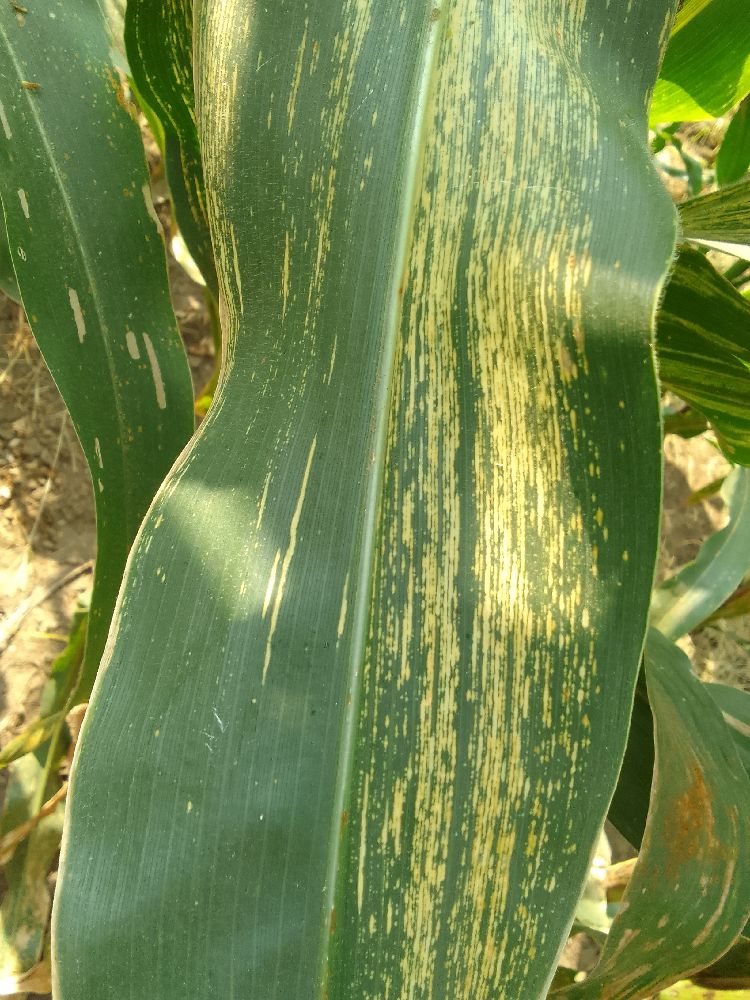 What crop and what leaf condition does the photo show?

maize, healthy
